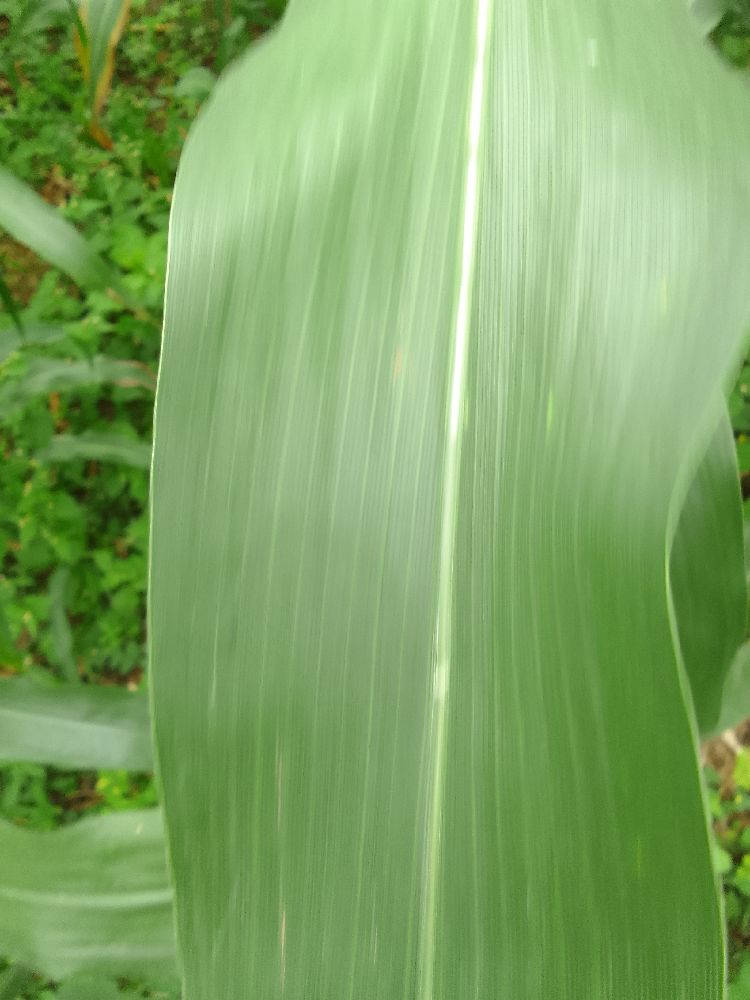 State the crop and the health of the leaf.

maize, healthy
